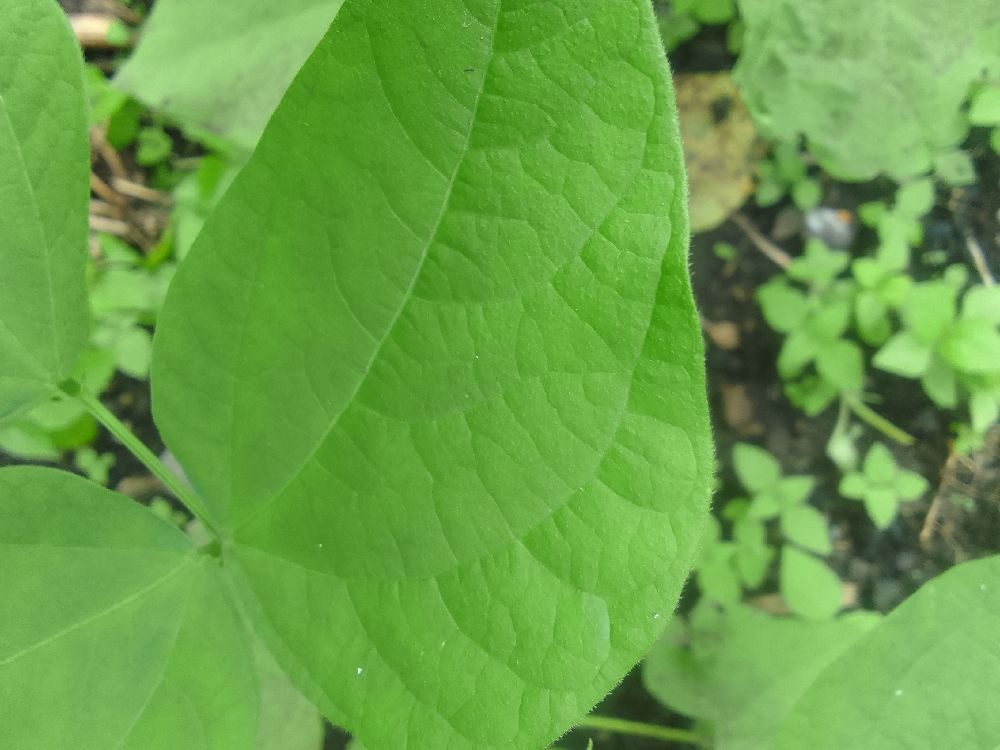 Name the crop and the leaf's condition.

common bean, healthy
